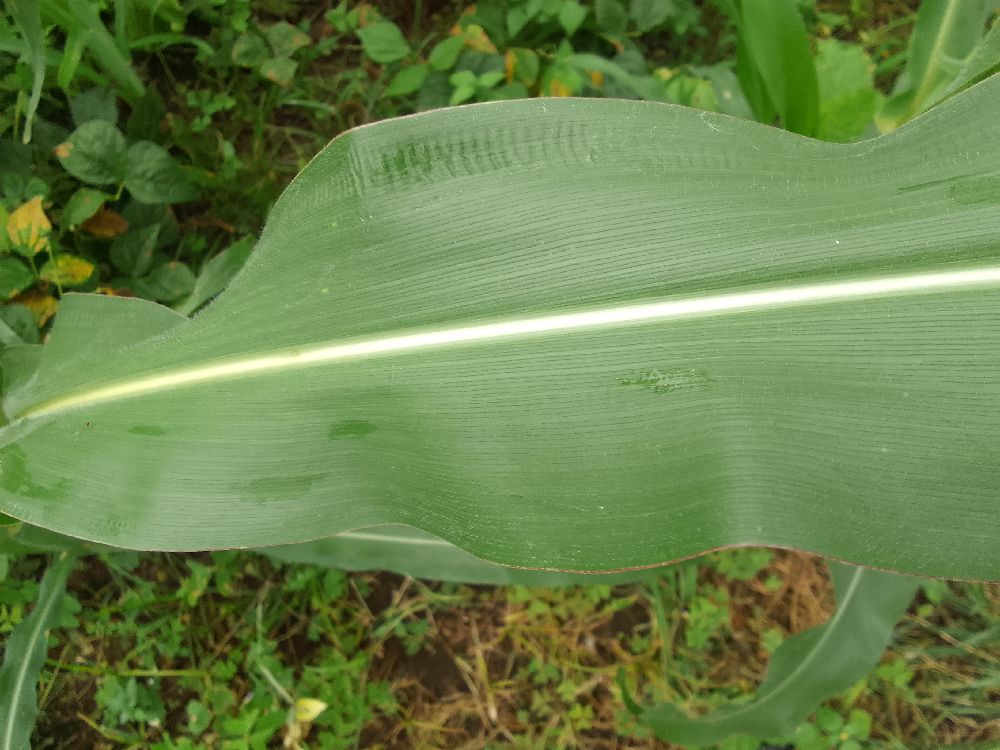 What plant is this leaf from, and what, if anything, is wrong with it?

maize, healthy
